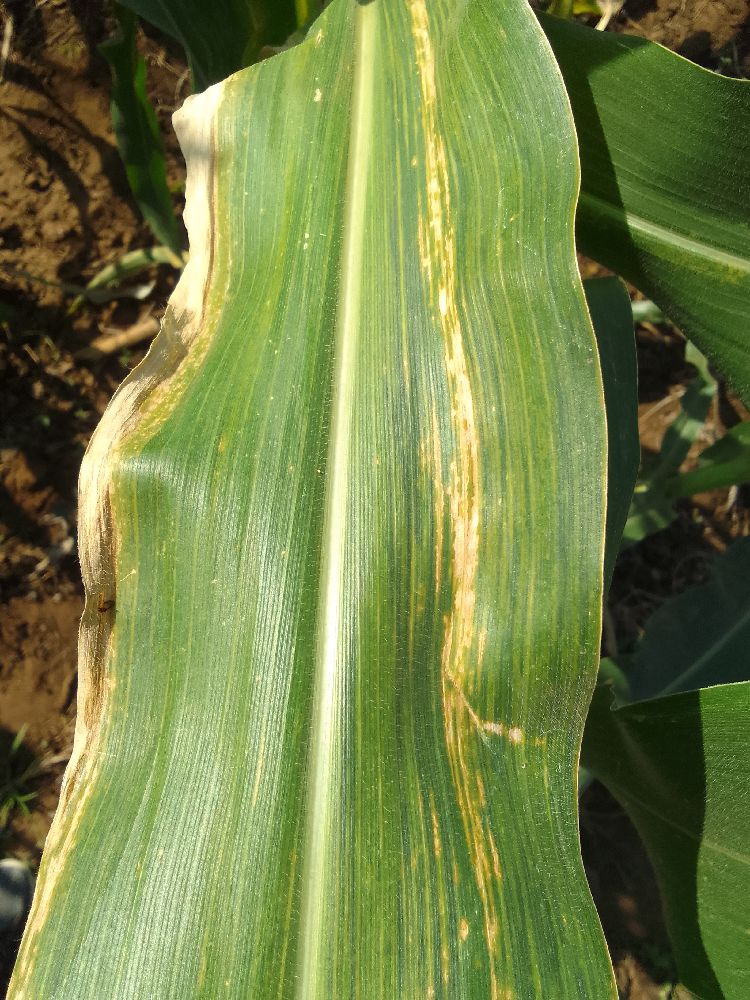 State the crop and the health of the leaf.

maize, maize lethal necrosis
